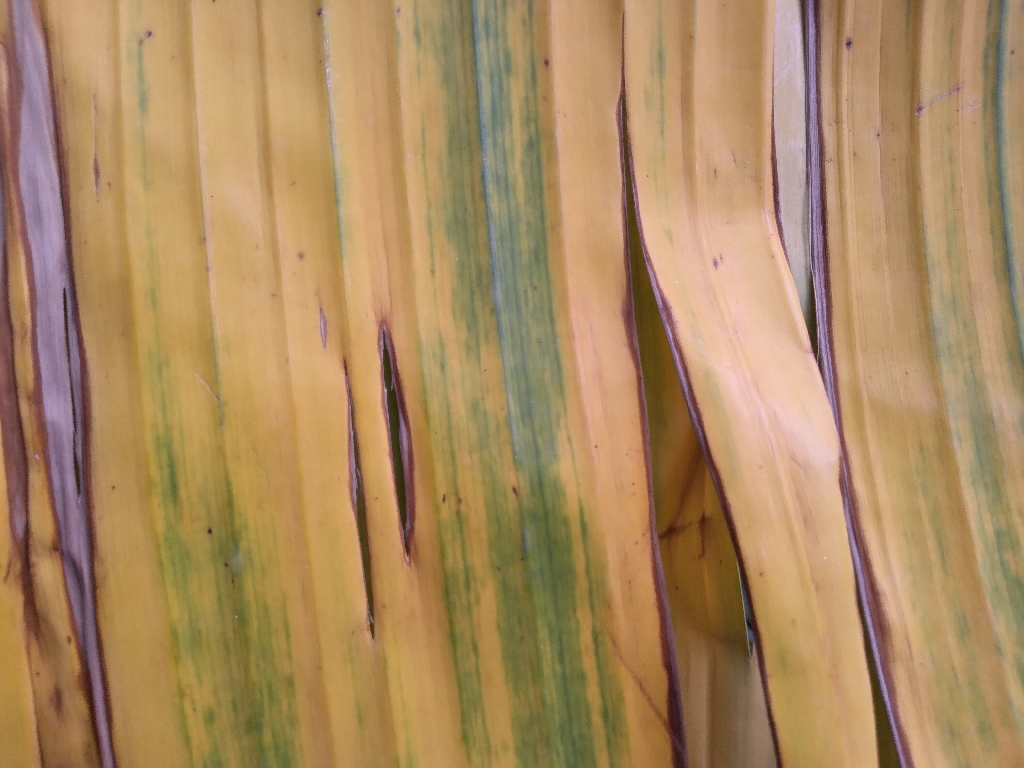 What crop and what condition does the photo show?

banana, fusarium wilt race 1
